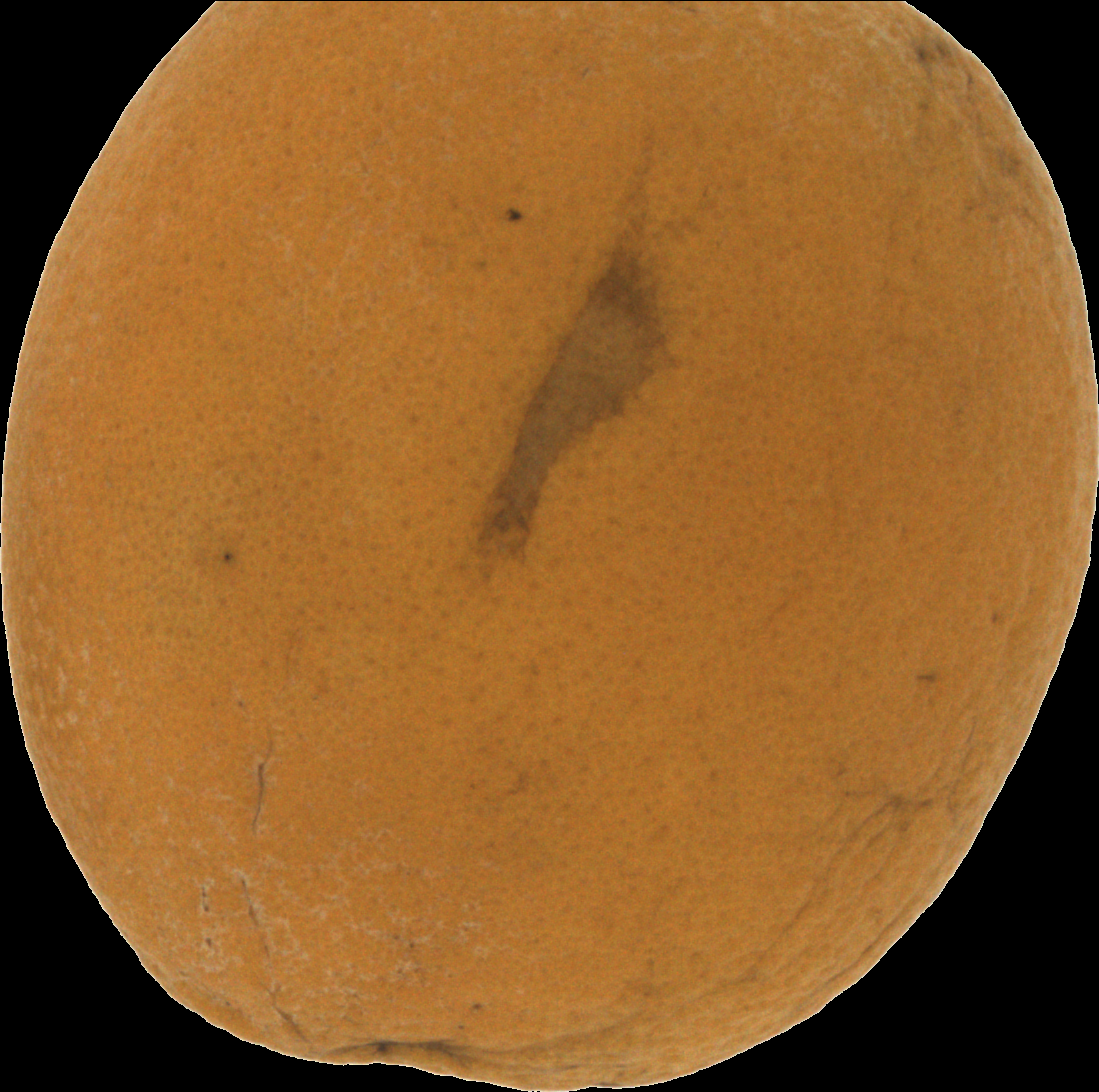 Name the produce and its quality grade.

orange, bad
